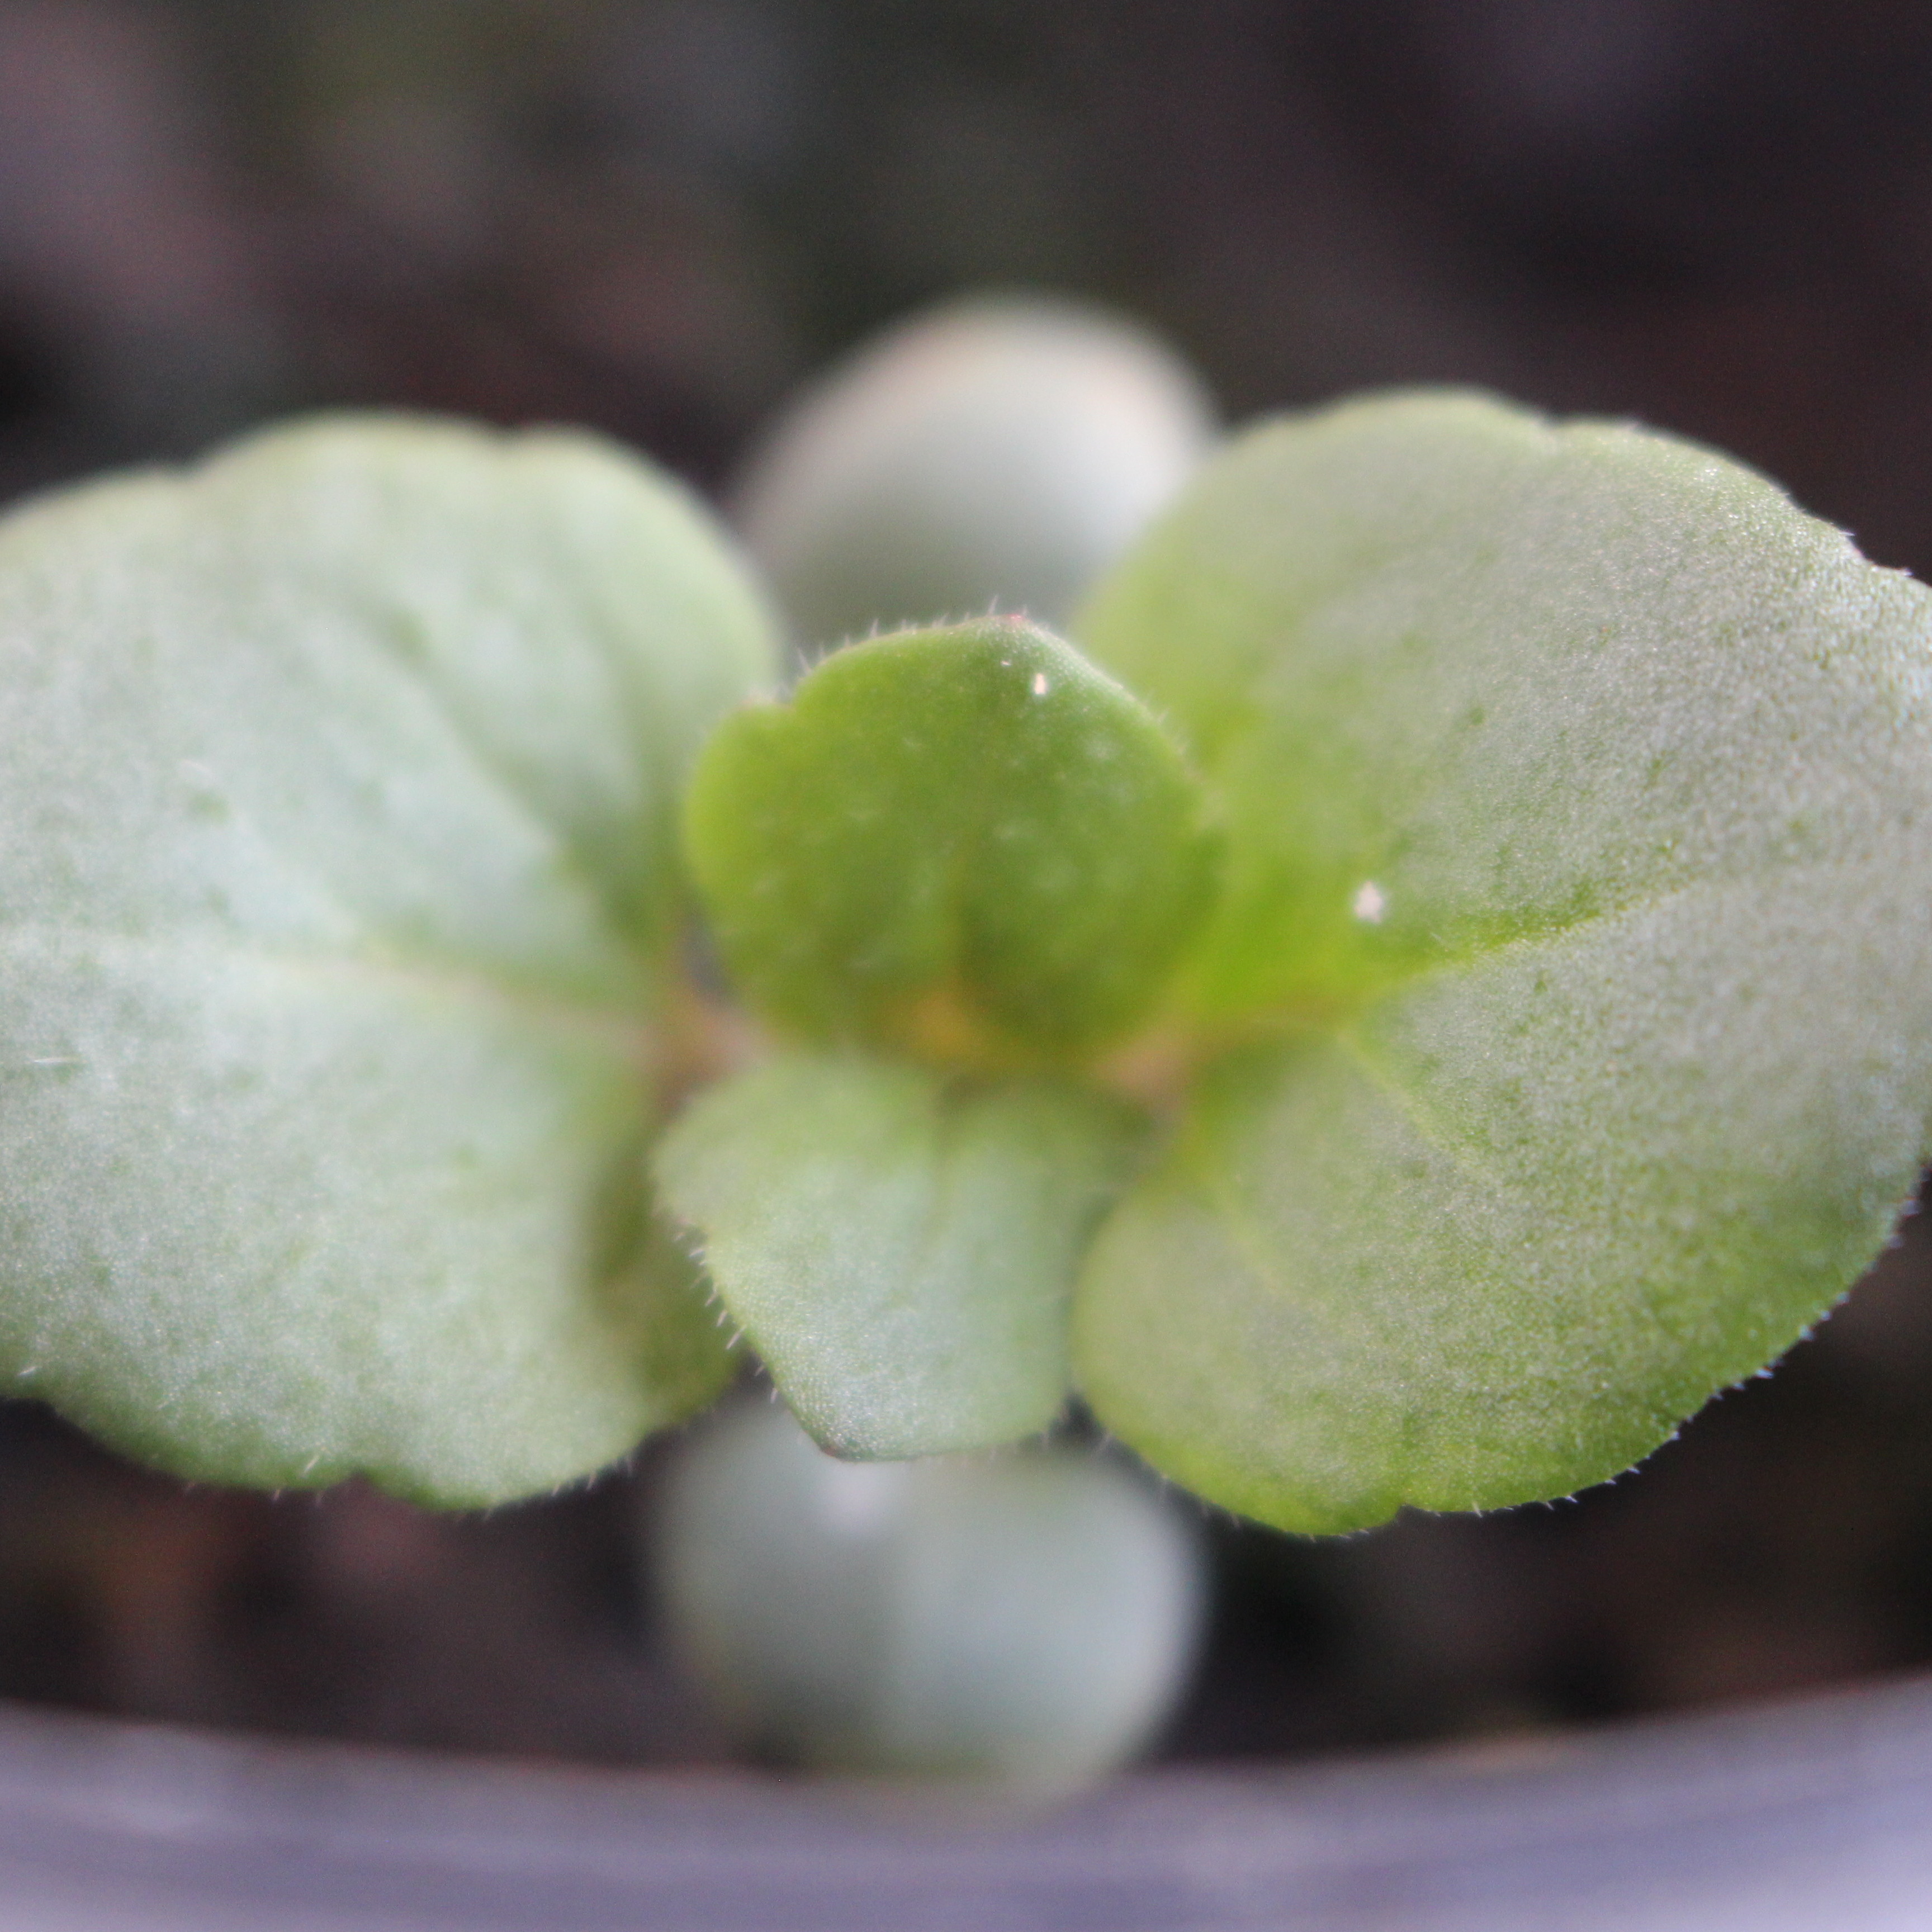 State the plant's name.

Veronica persica
